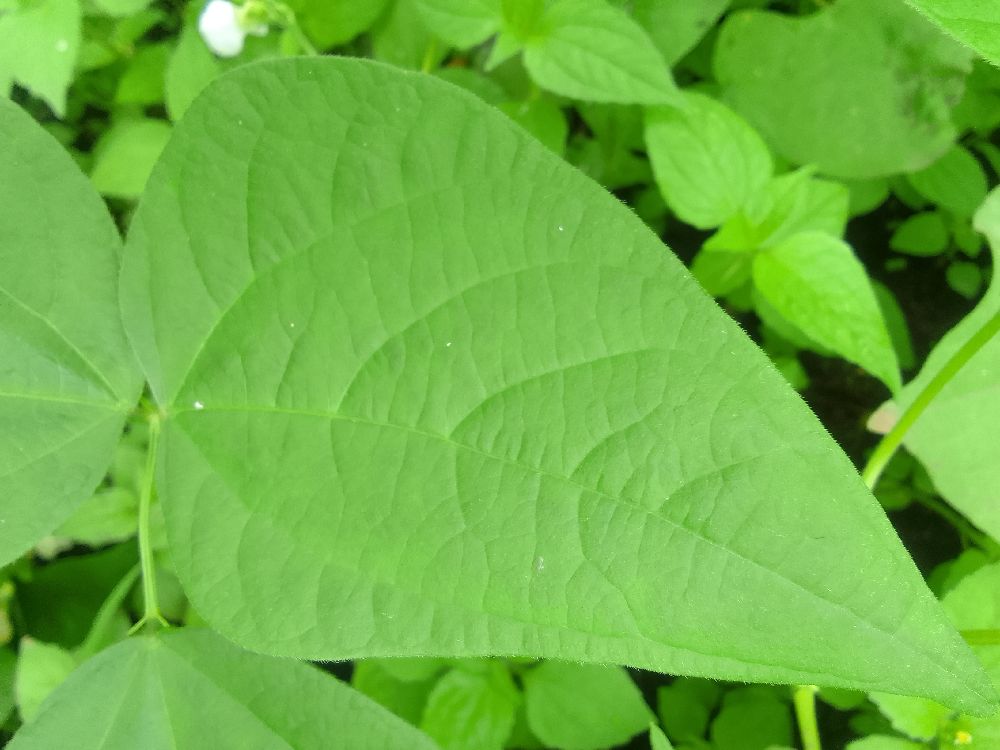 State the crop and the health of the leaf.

common bean, healthy
